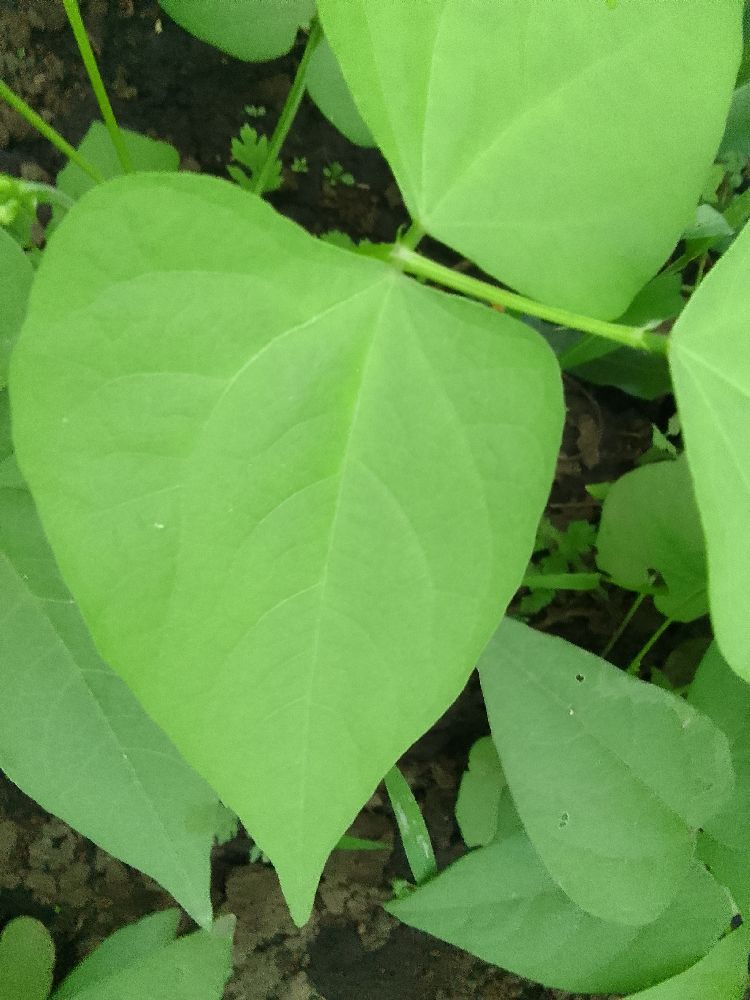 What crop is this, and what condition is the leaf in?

common bean, healthy
